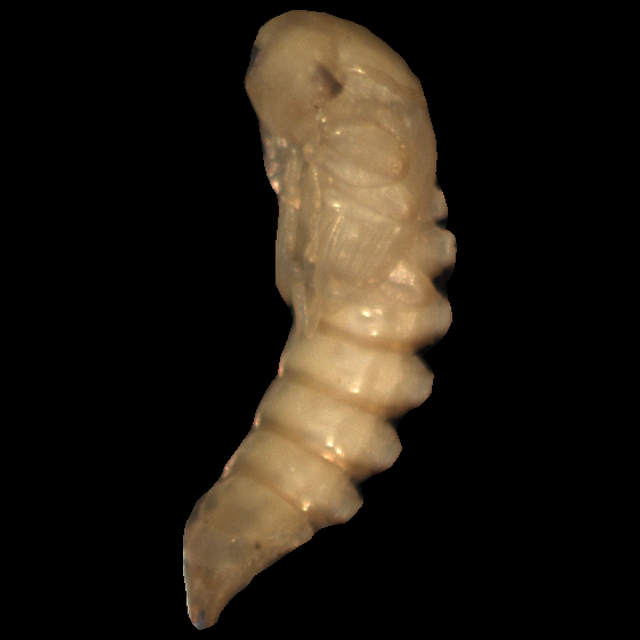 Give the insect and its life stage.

mealworm pupa
